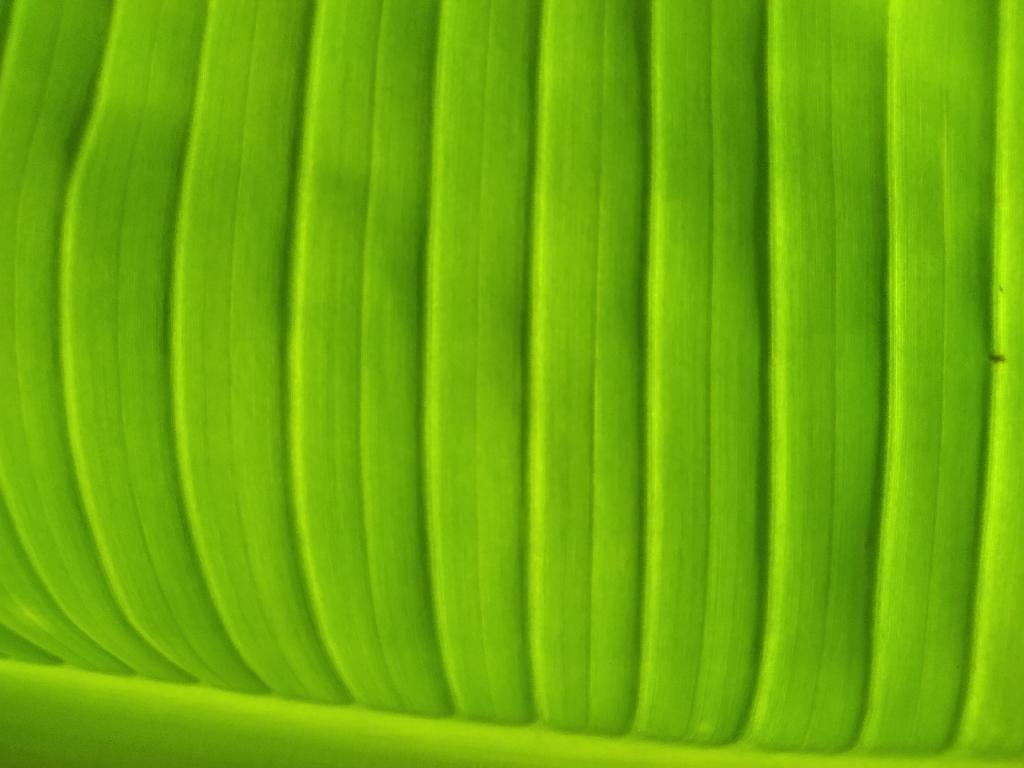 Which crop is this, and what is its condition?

banana, healthy
